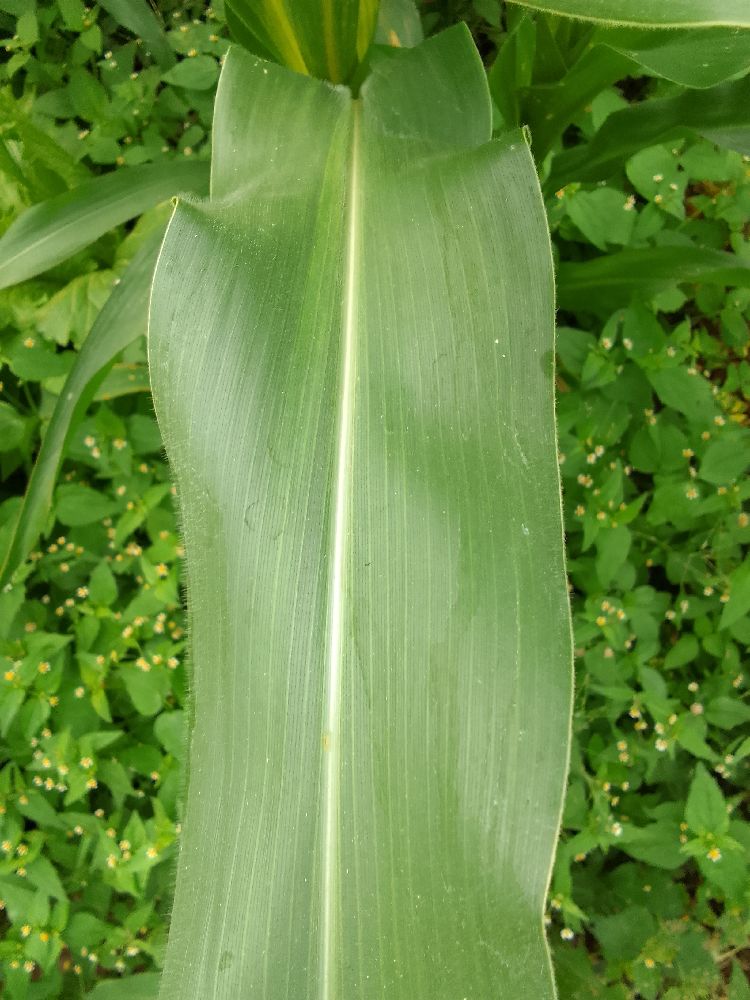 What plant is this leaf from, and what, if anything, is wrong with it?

maize, healthy
